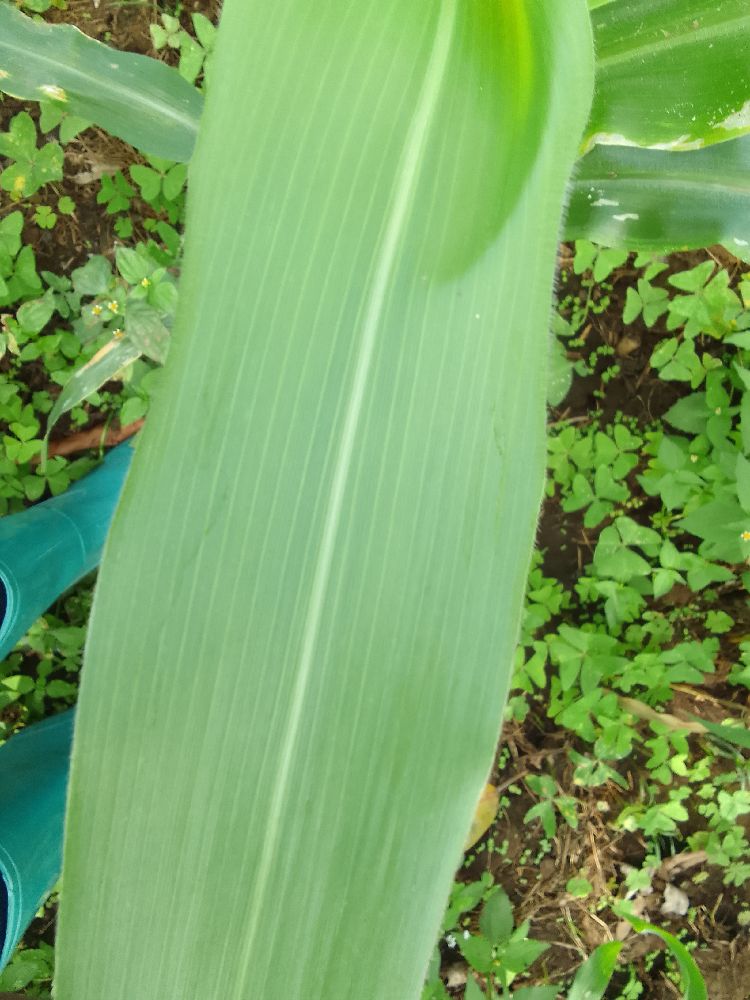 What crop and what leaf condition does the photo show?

maize, healthy
